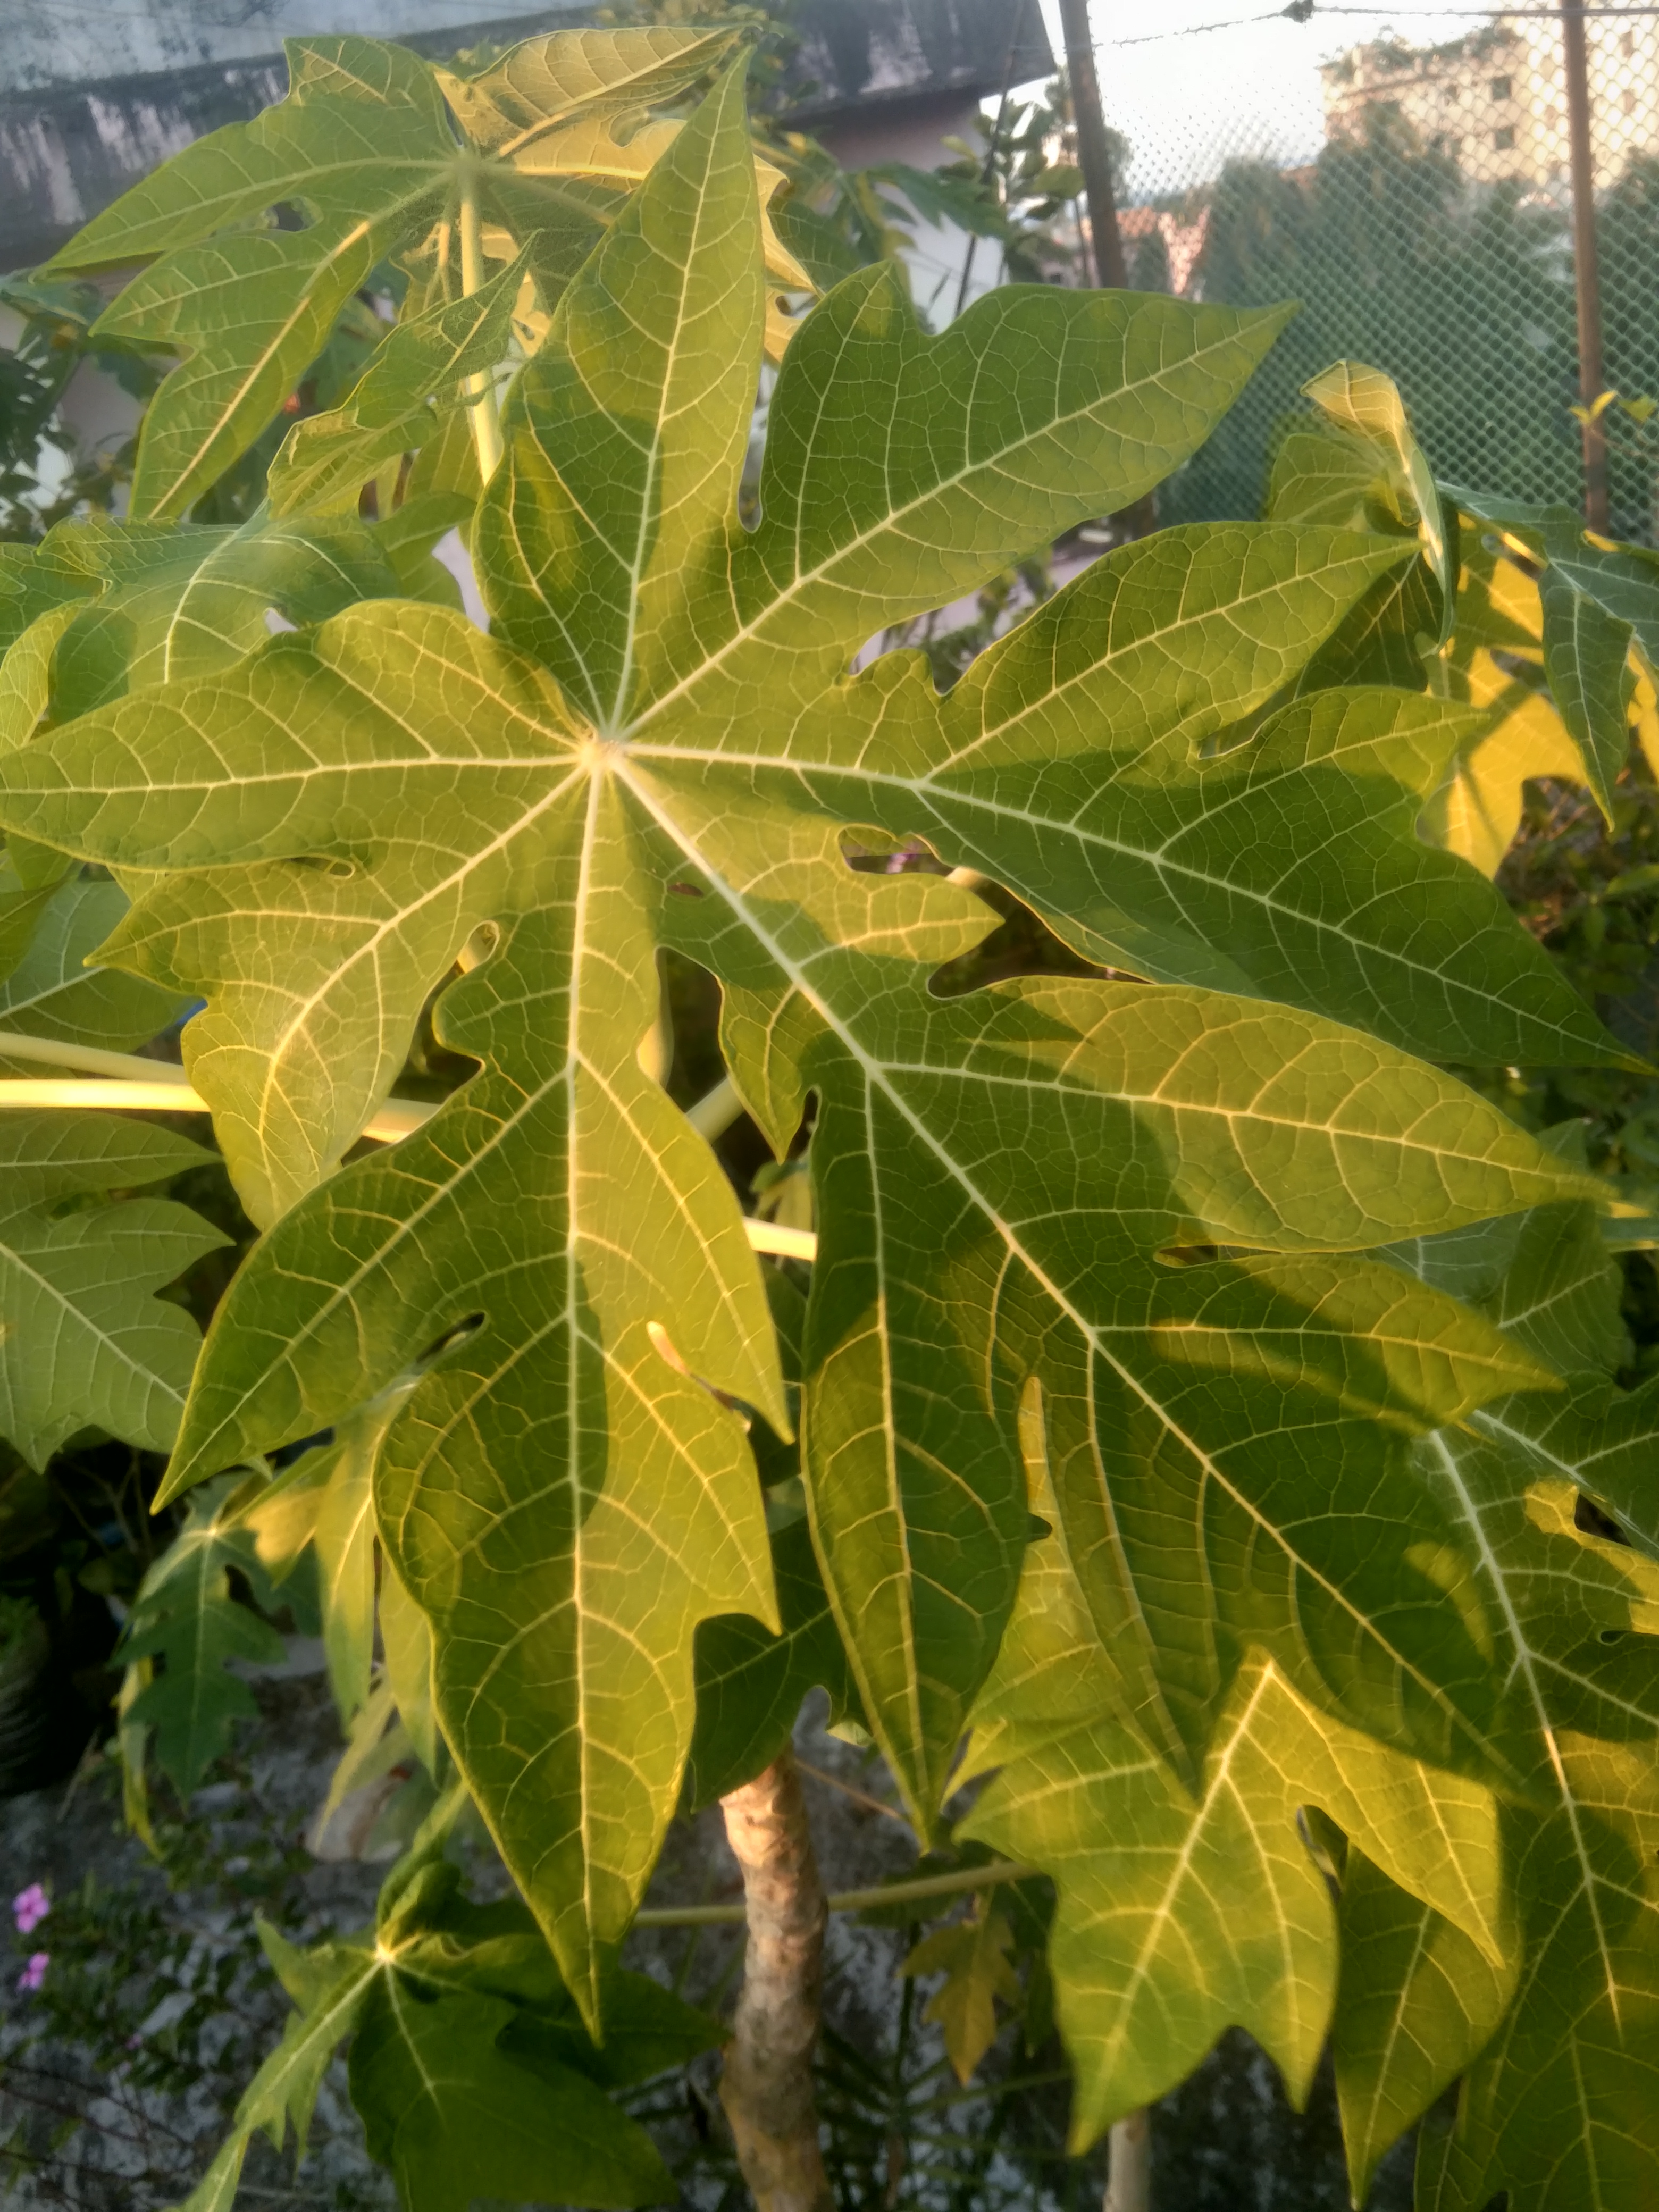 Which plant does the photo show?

papaya
